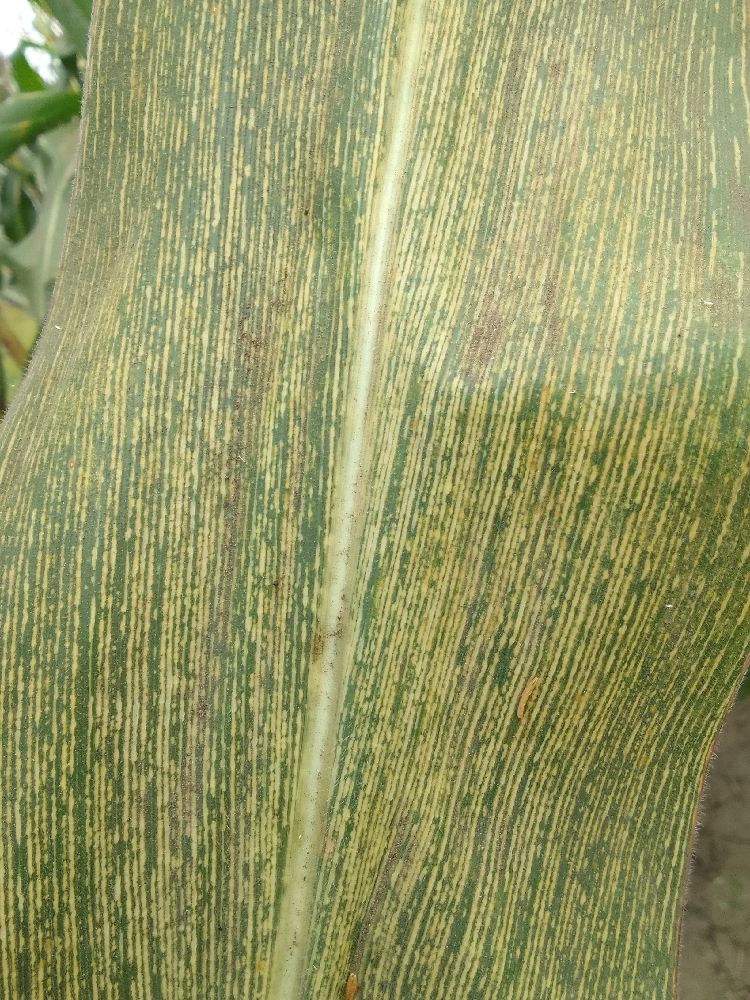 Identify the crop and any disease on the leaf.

maize, maize streak virus
